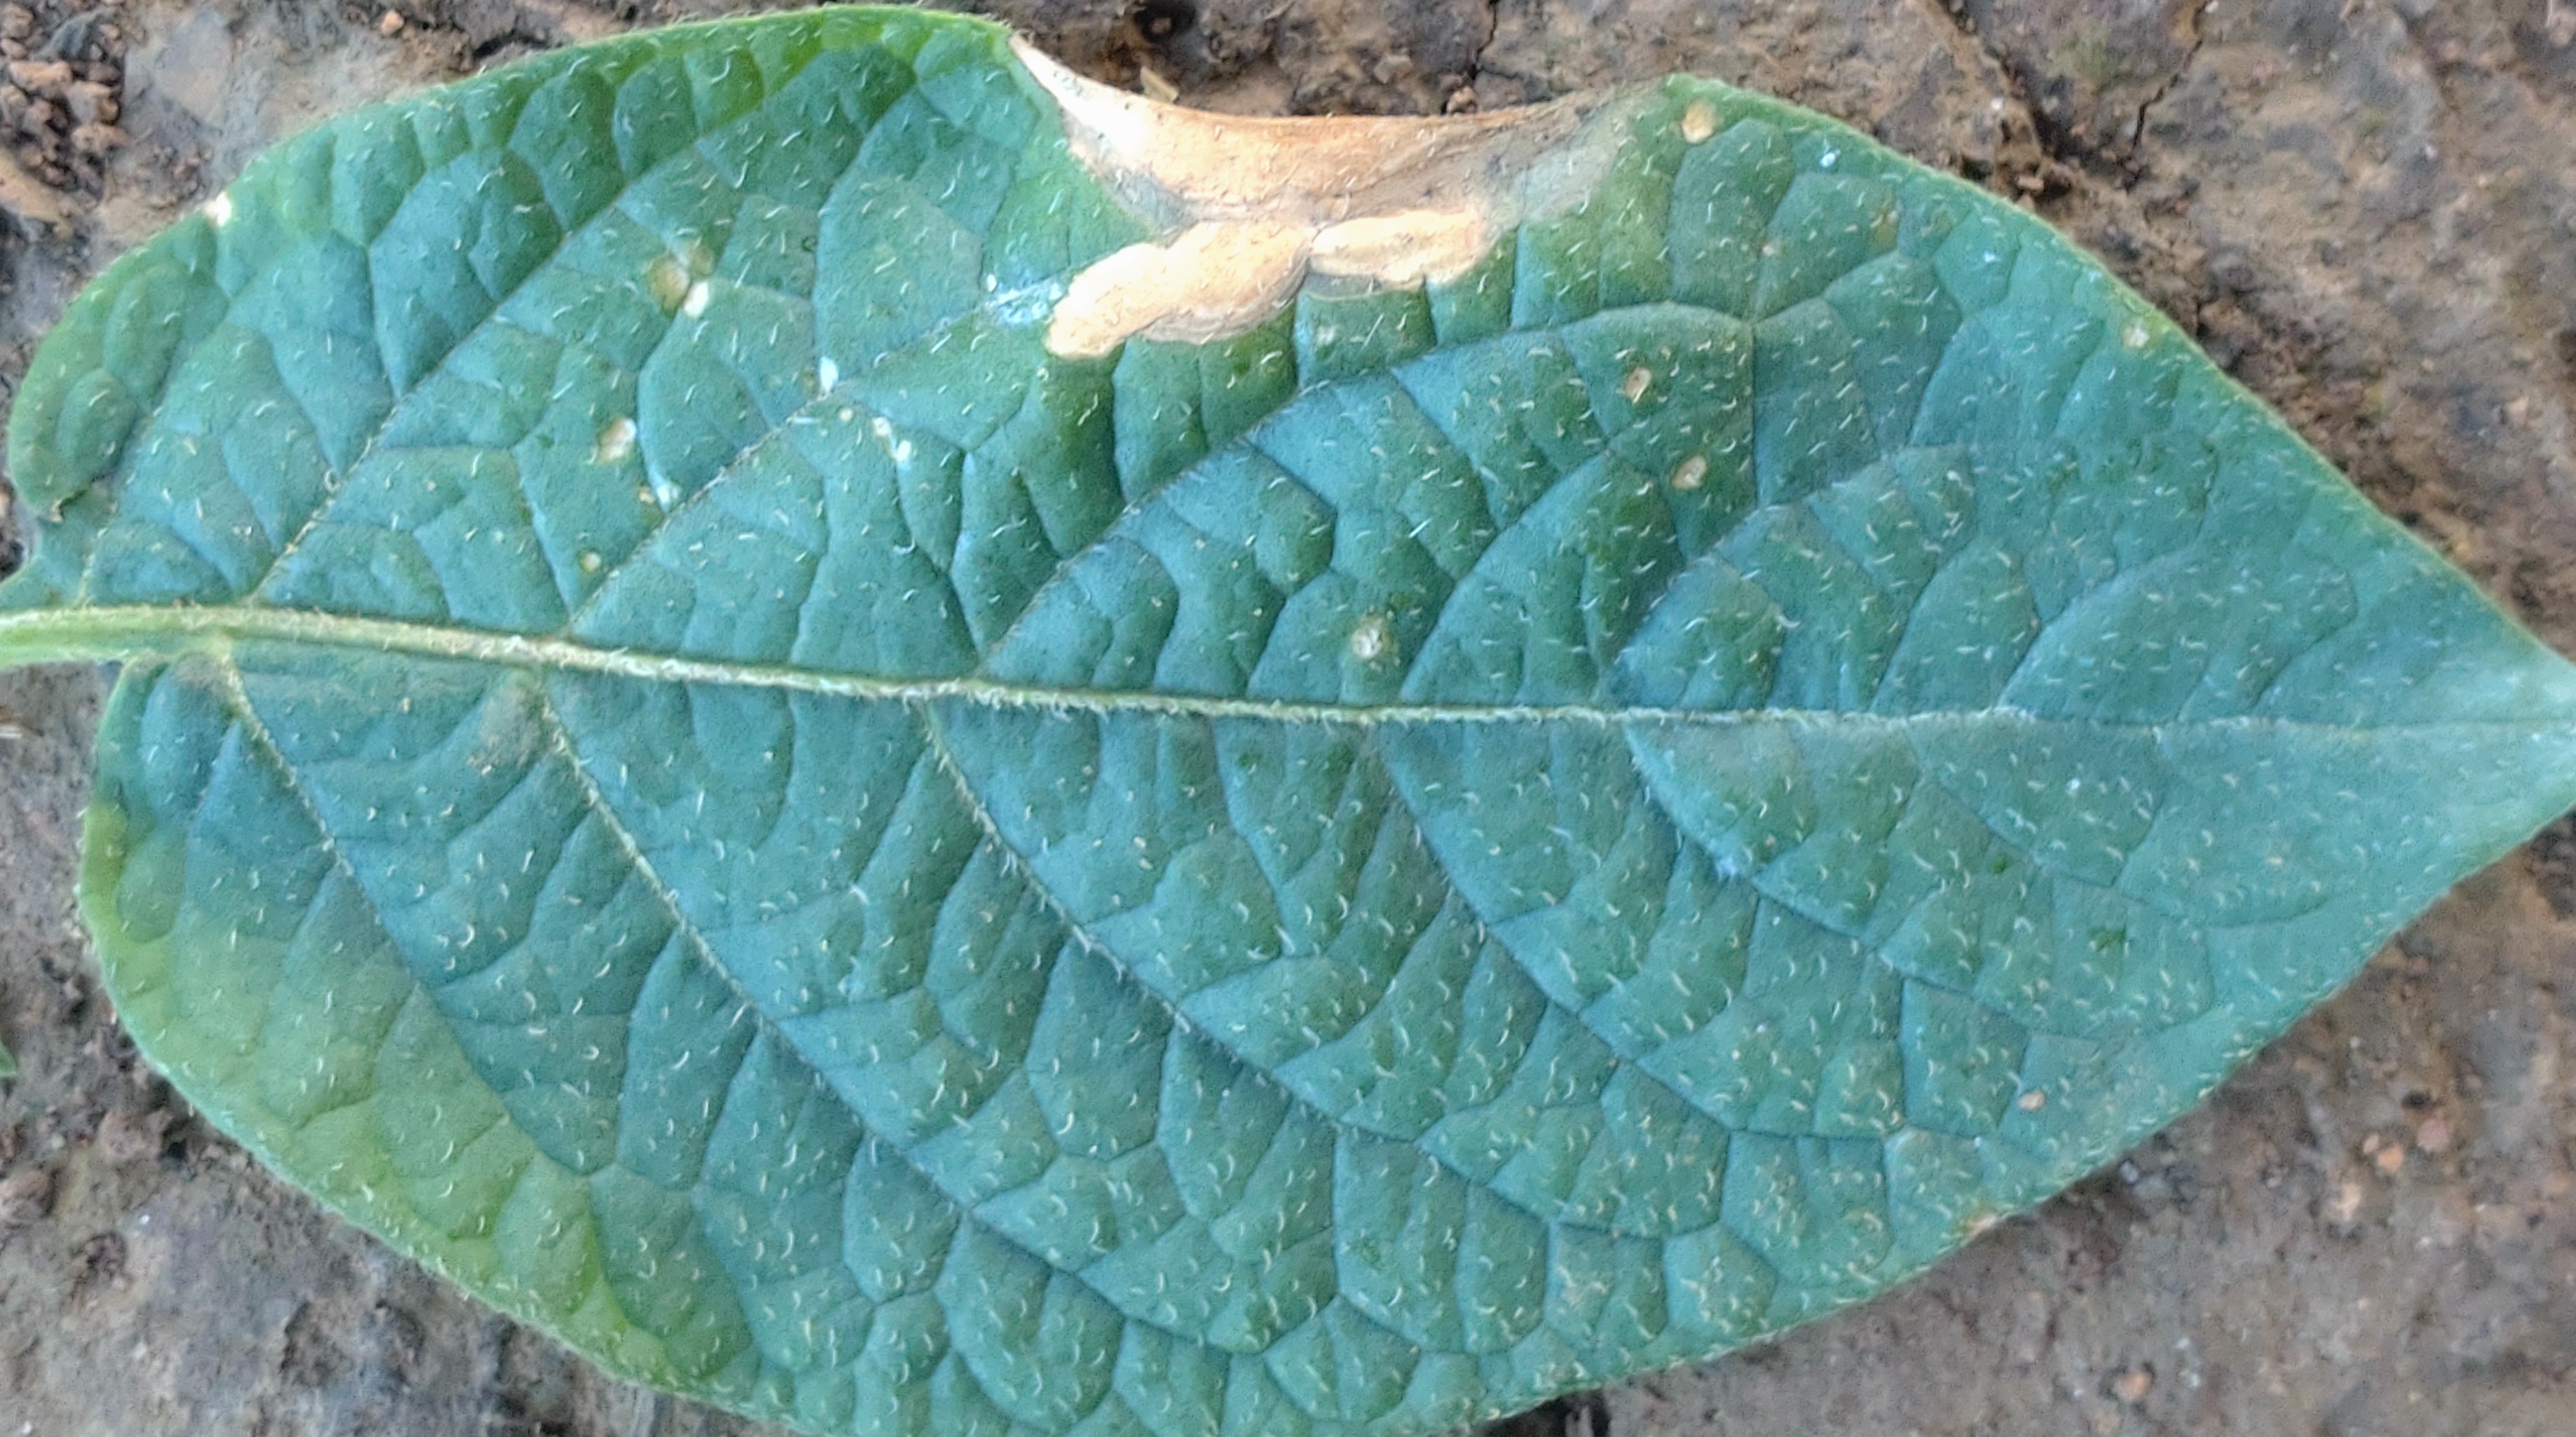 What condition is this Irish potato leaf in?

early blight
